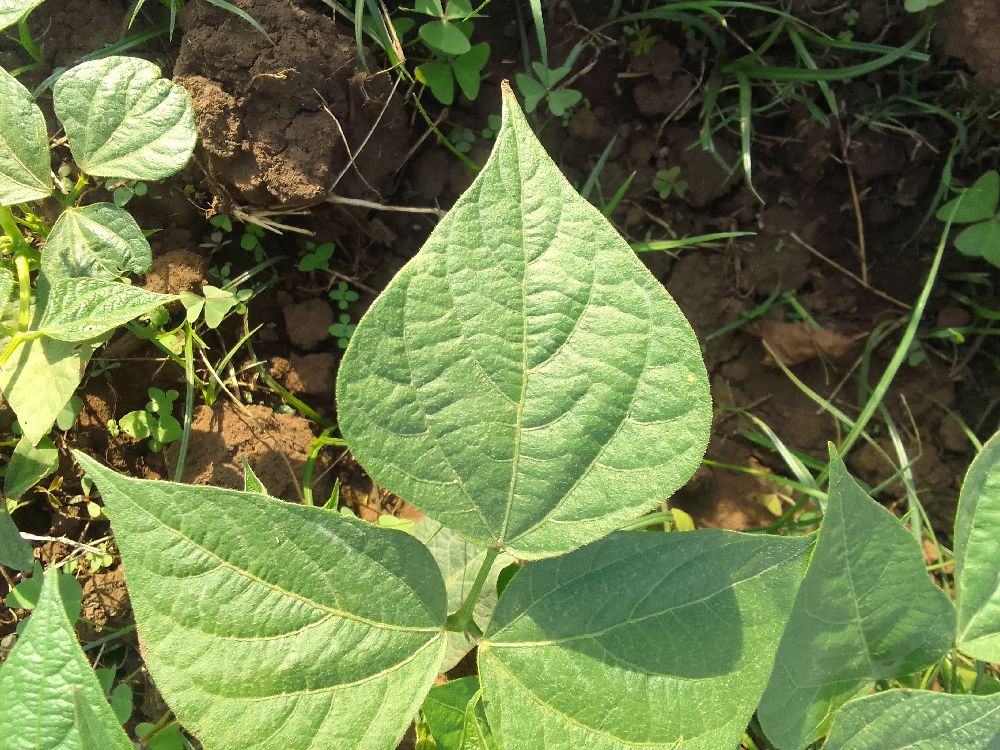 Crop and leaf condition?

common bean, healthy
